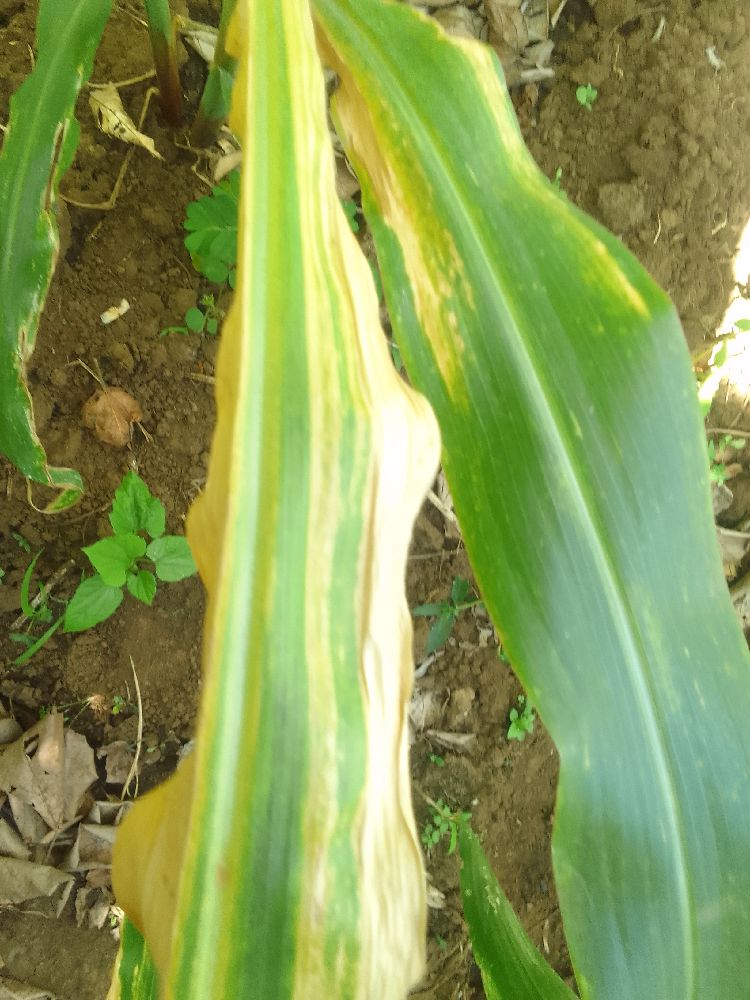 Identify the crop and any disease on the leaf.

maize, maize lethal necrosis
